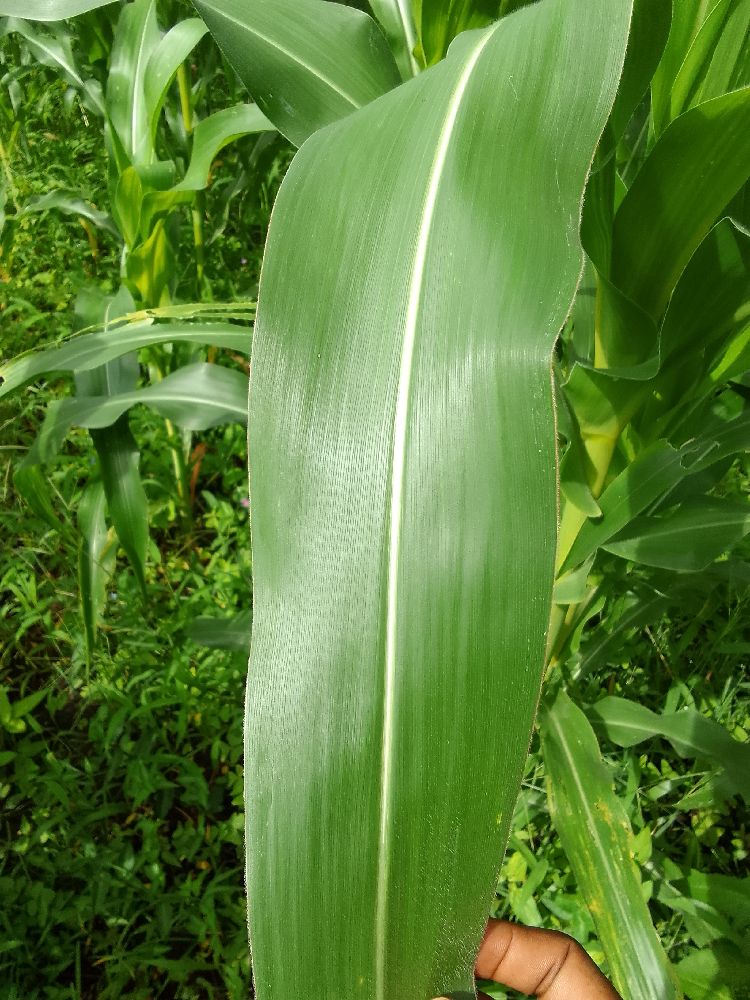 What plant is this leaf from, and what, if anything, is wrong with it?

maize, healthy
